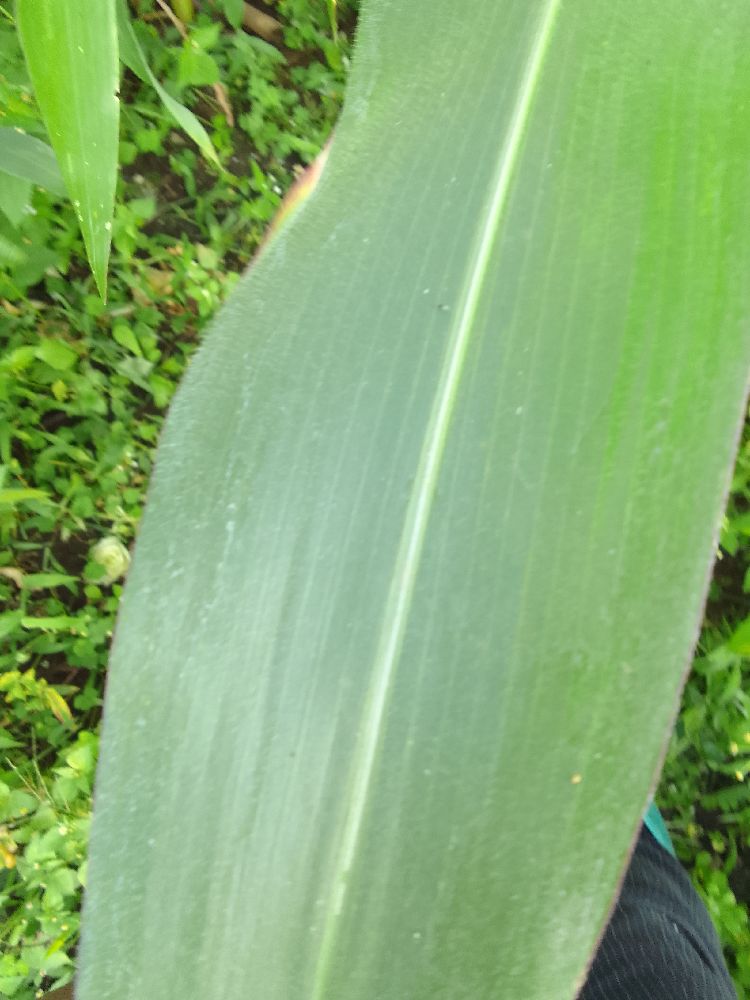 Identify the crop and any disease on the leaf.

maize, healthy
